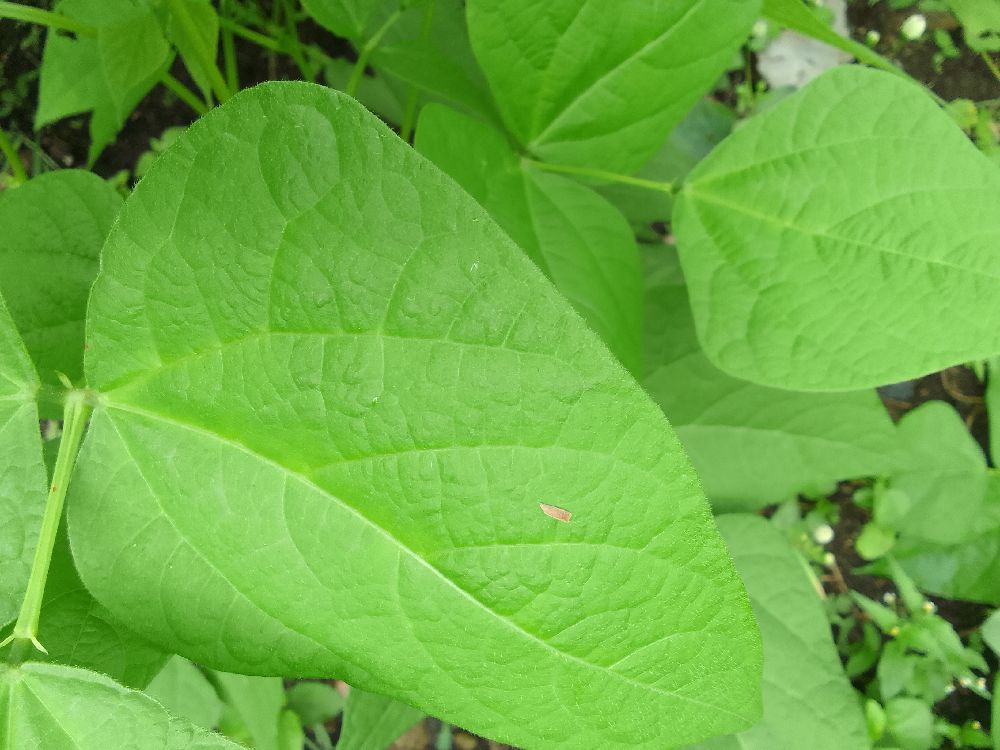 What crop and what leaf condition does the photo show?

common bean, healthy
